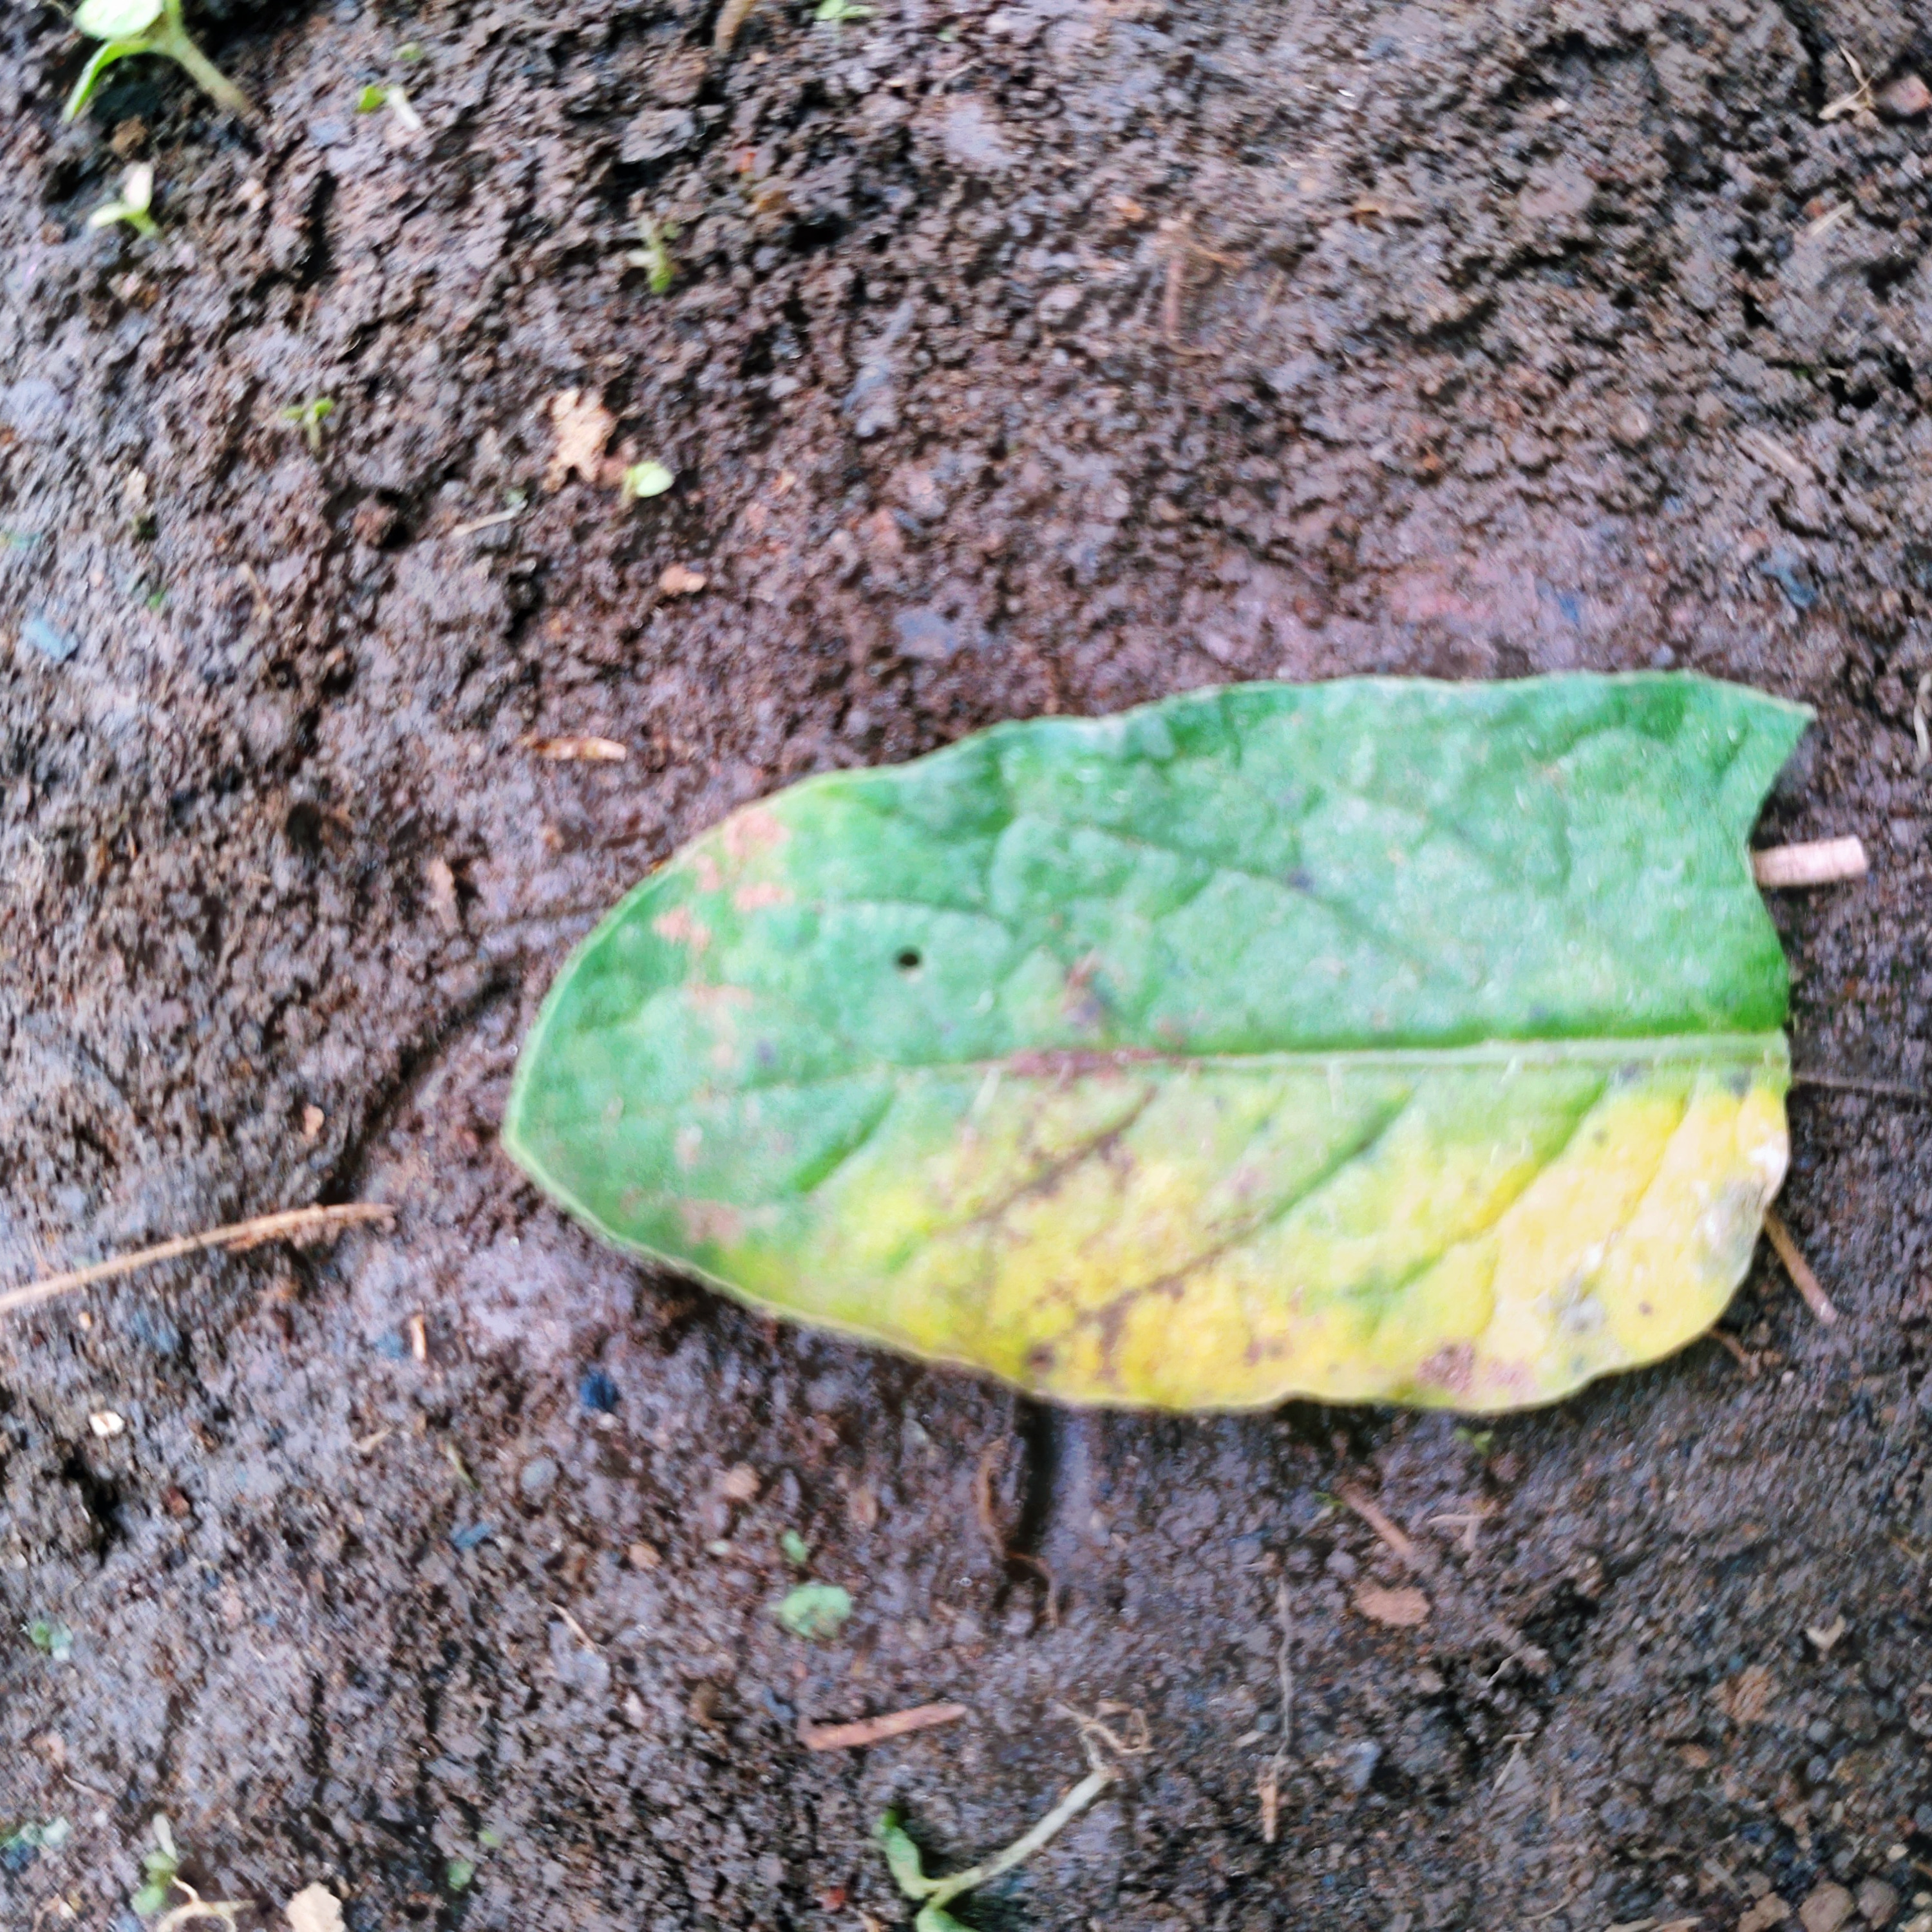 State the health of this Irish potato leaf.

late blight
